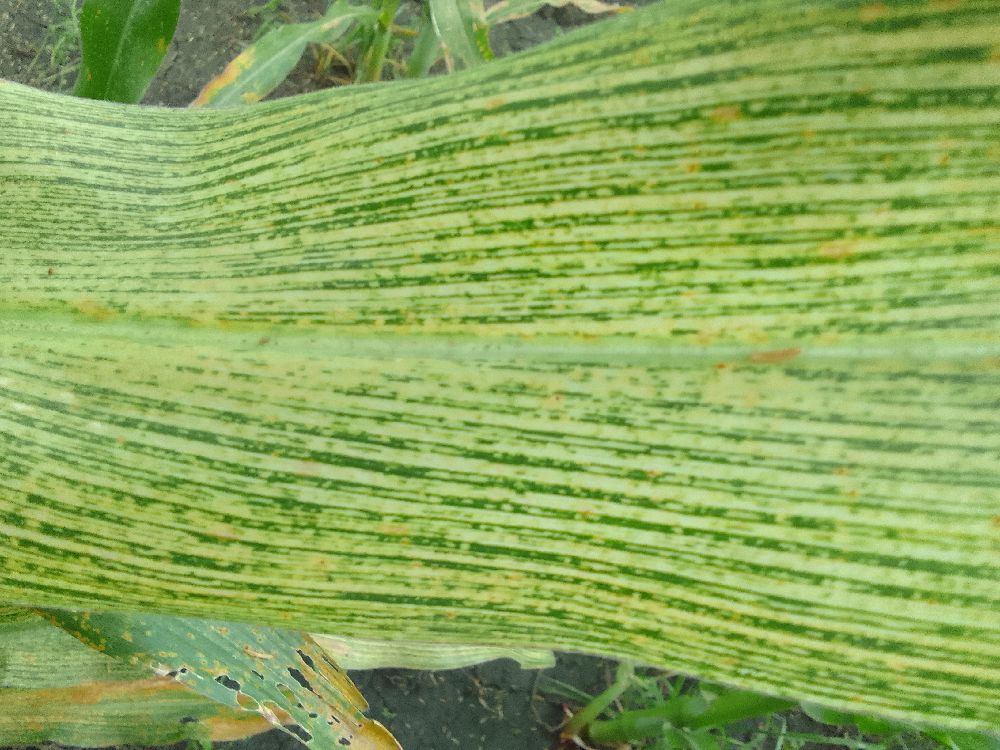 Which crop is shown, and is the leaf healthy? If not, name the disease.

maize, maize streak virus
